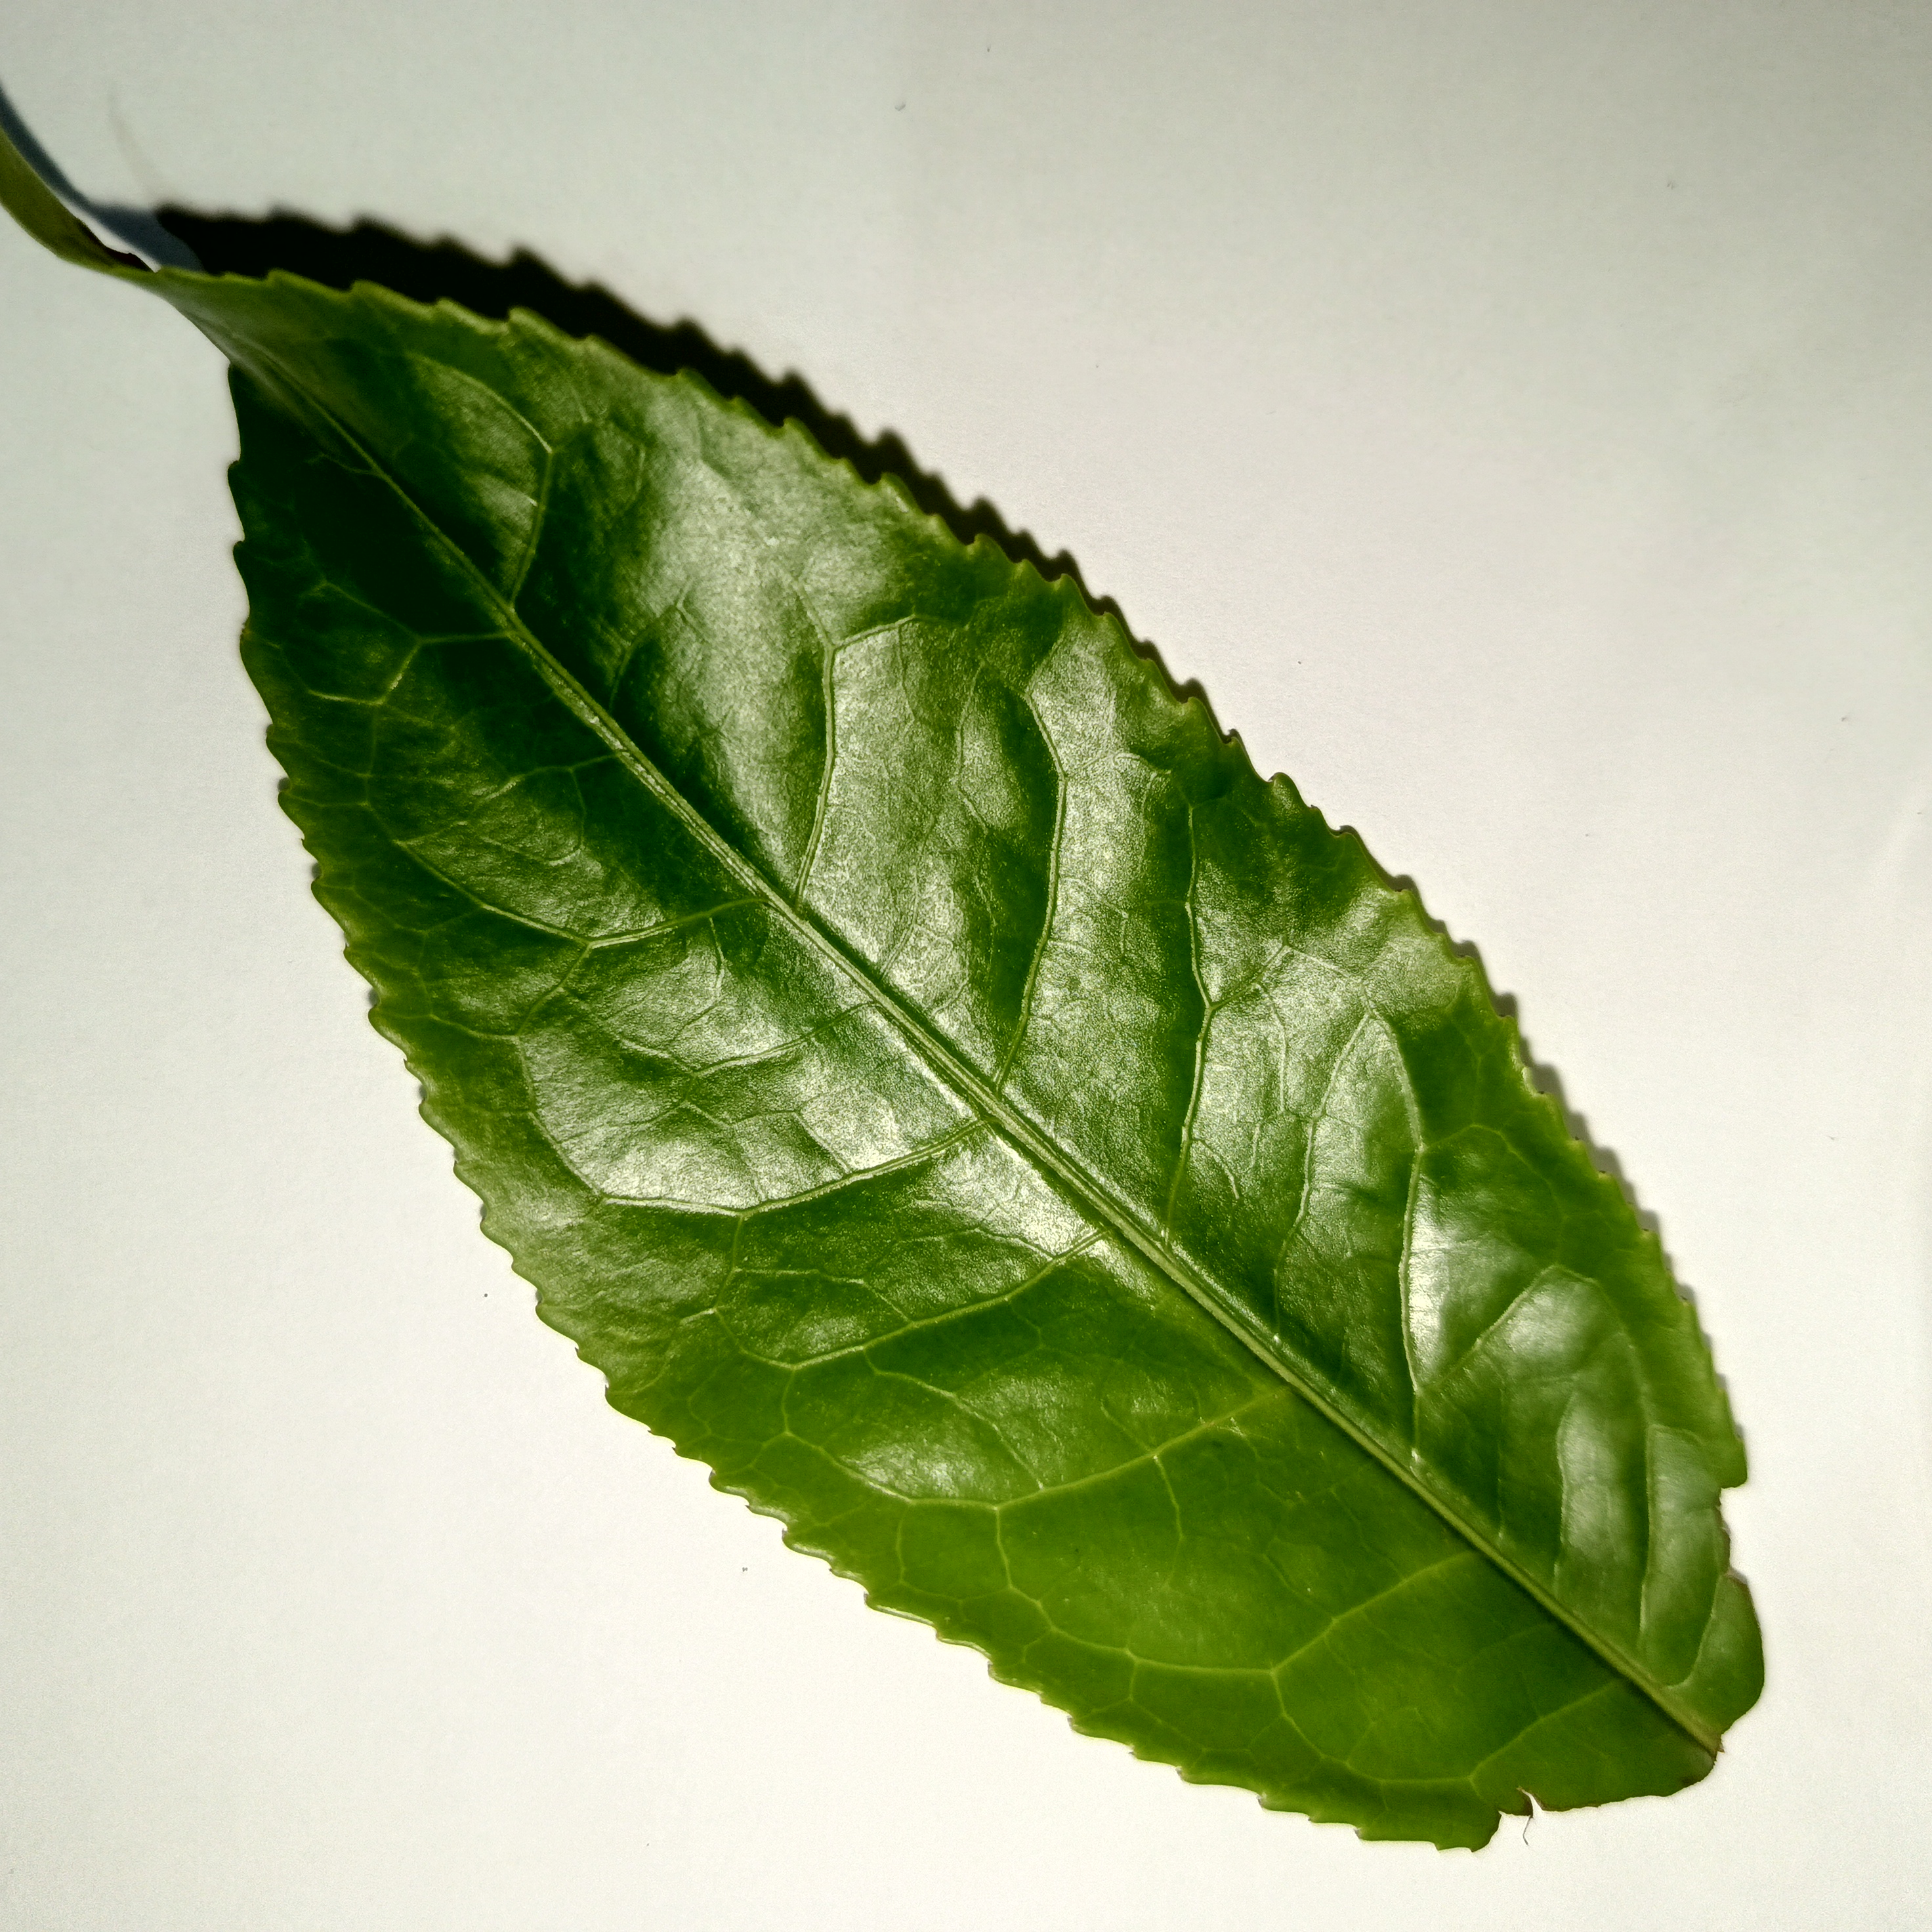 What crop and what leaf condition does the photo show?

tea, healthy
